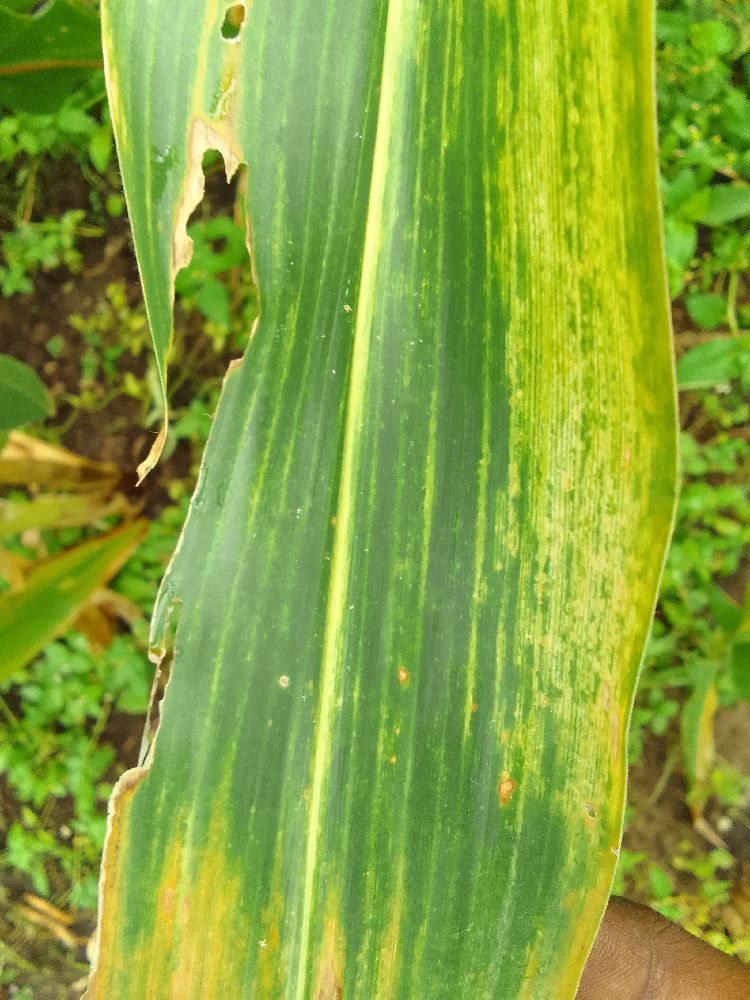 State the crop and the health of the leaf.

maize, maize lethal necrosis
